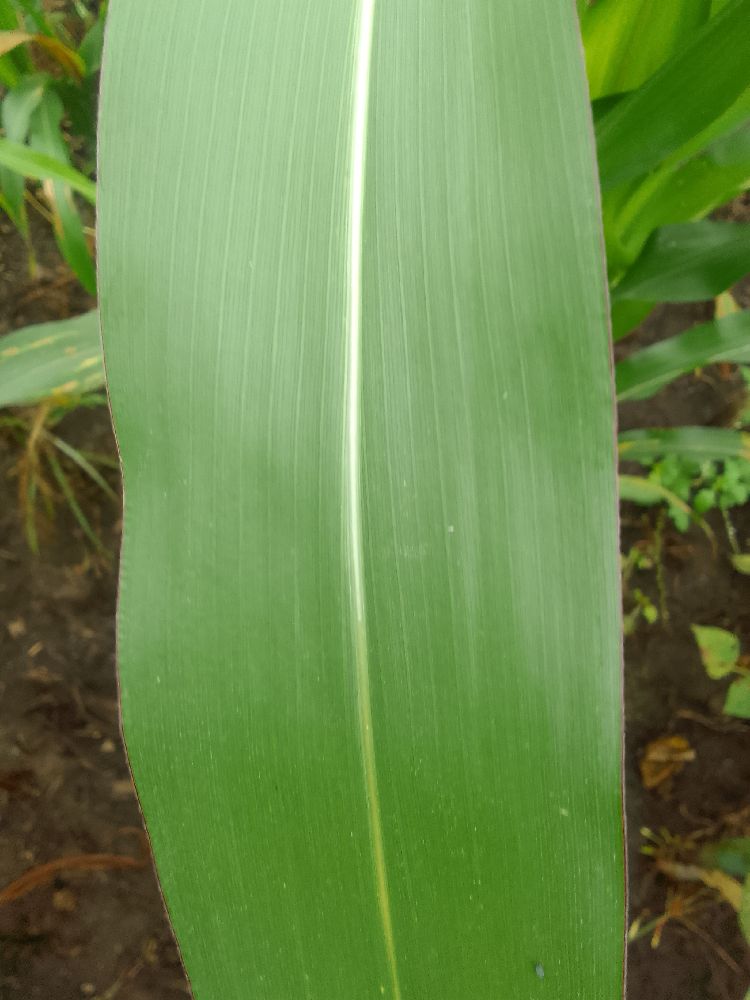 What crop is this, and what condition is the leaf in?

maize, healthy
